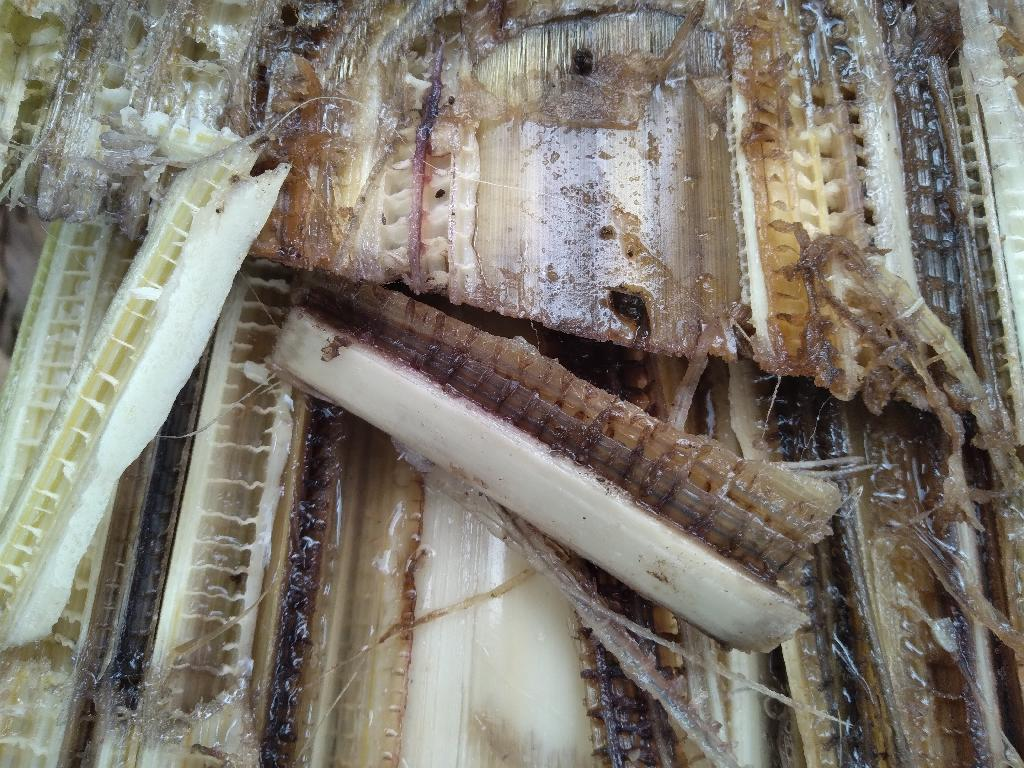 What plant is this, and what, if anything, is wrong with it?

banana, fusarium wilt race 1
